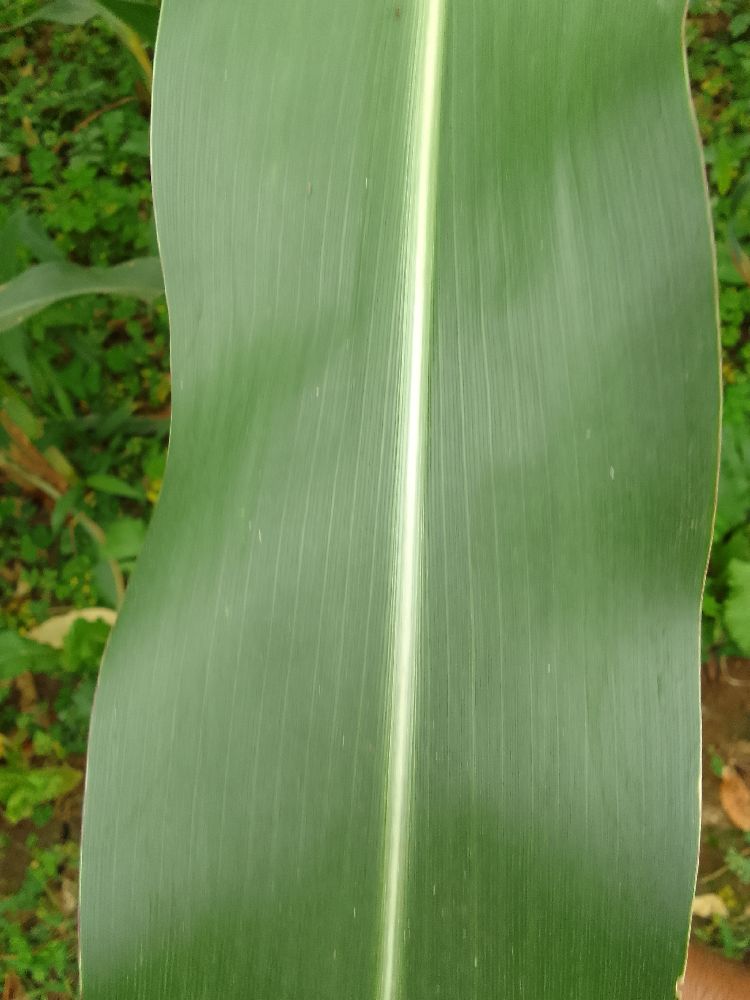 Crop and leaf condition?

maize, healthy
